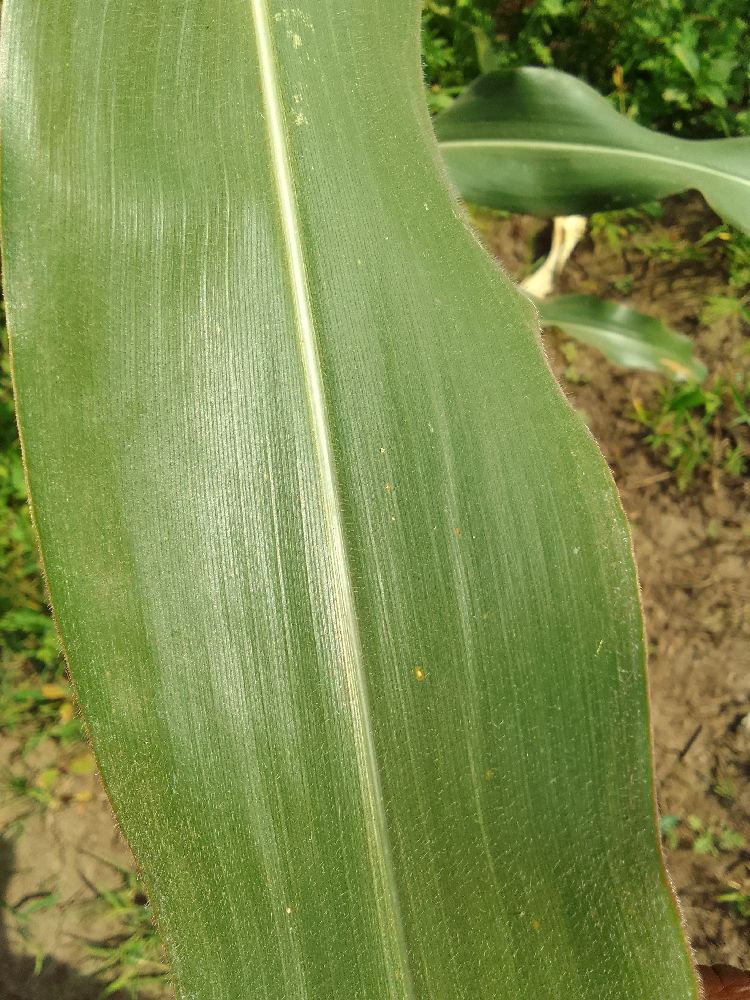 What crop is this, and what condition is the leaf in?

maize, healthy
